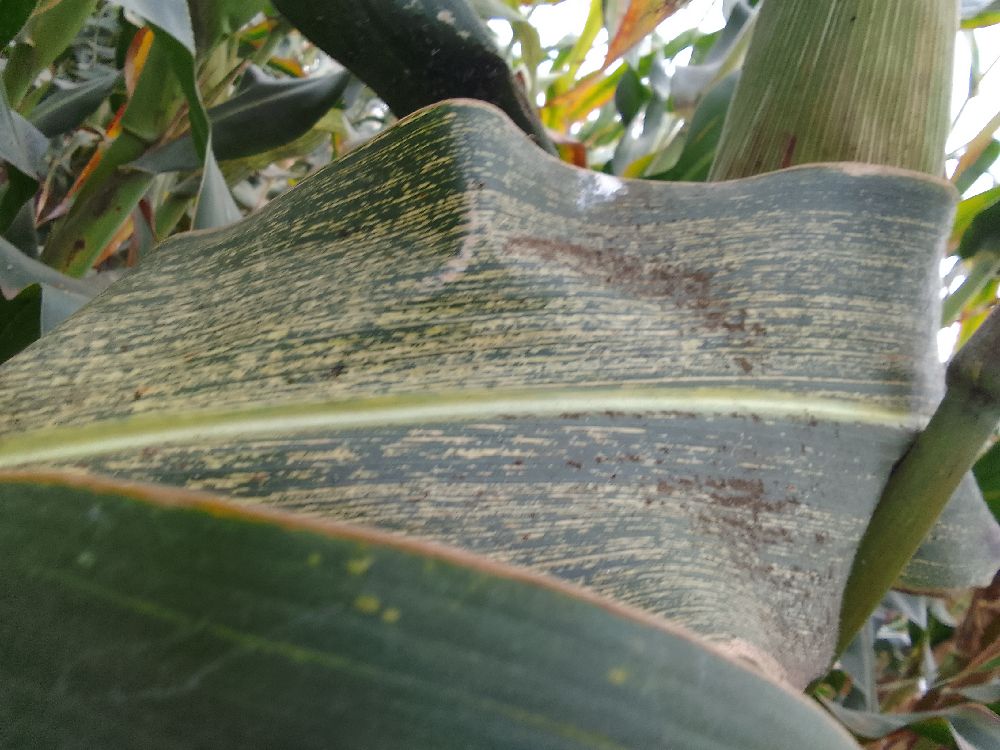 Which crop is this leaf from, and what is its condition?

maize, maize streak virus
